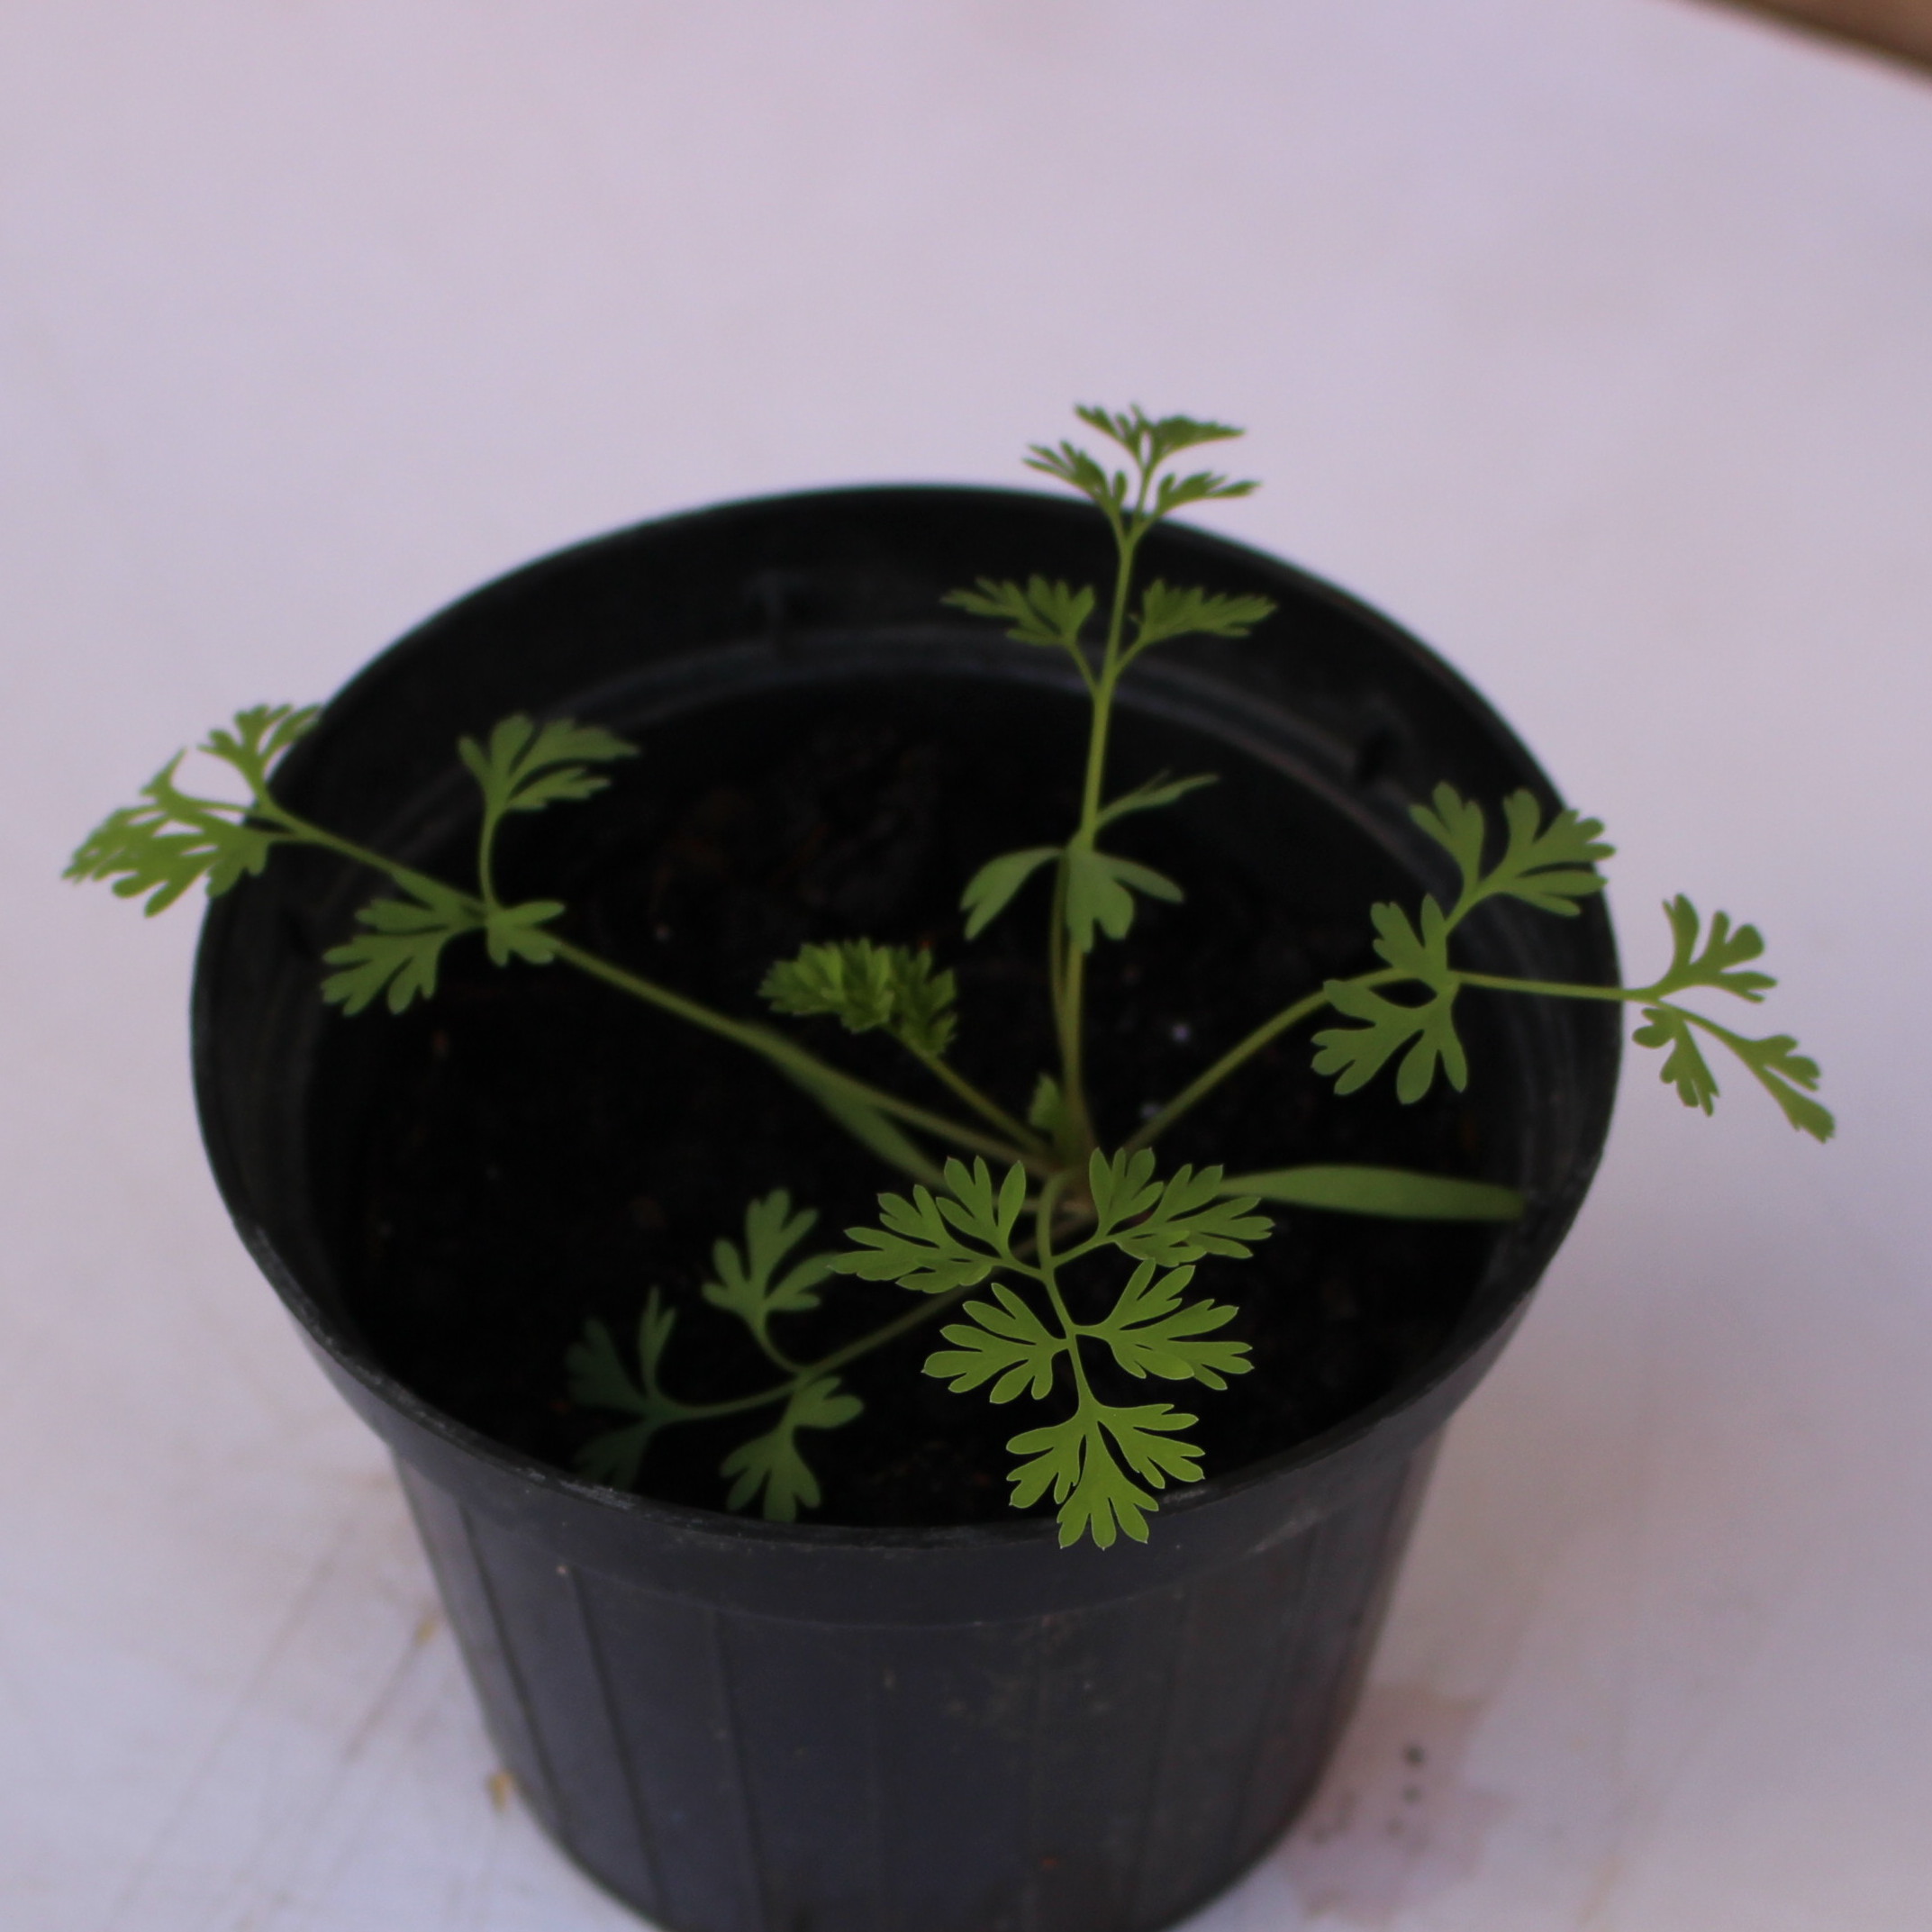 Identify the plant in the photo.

Fumaria officinalis
